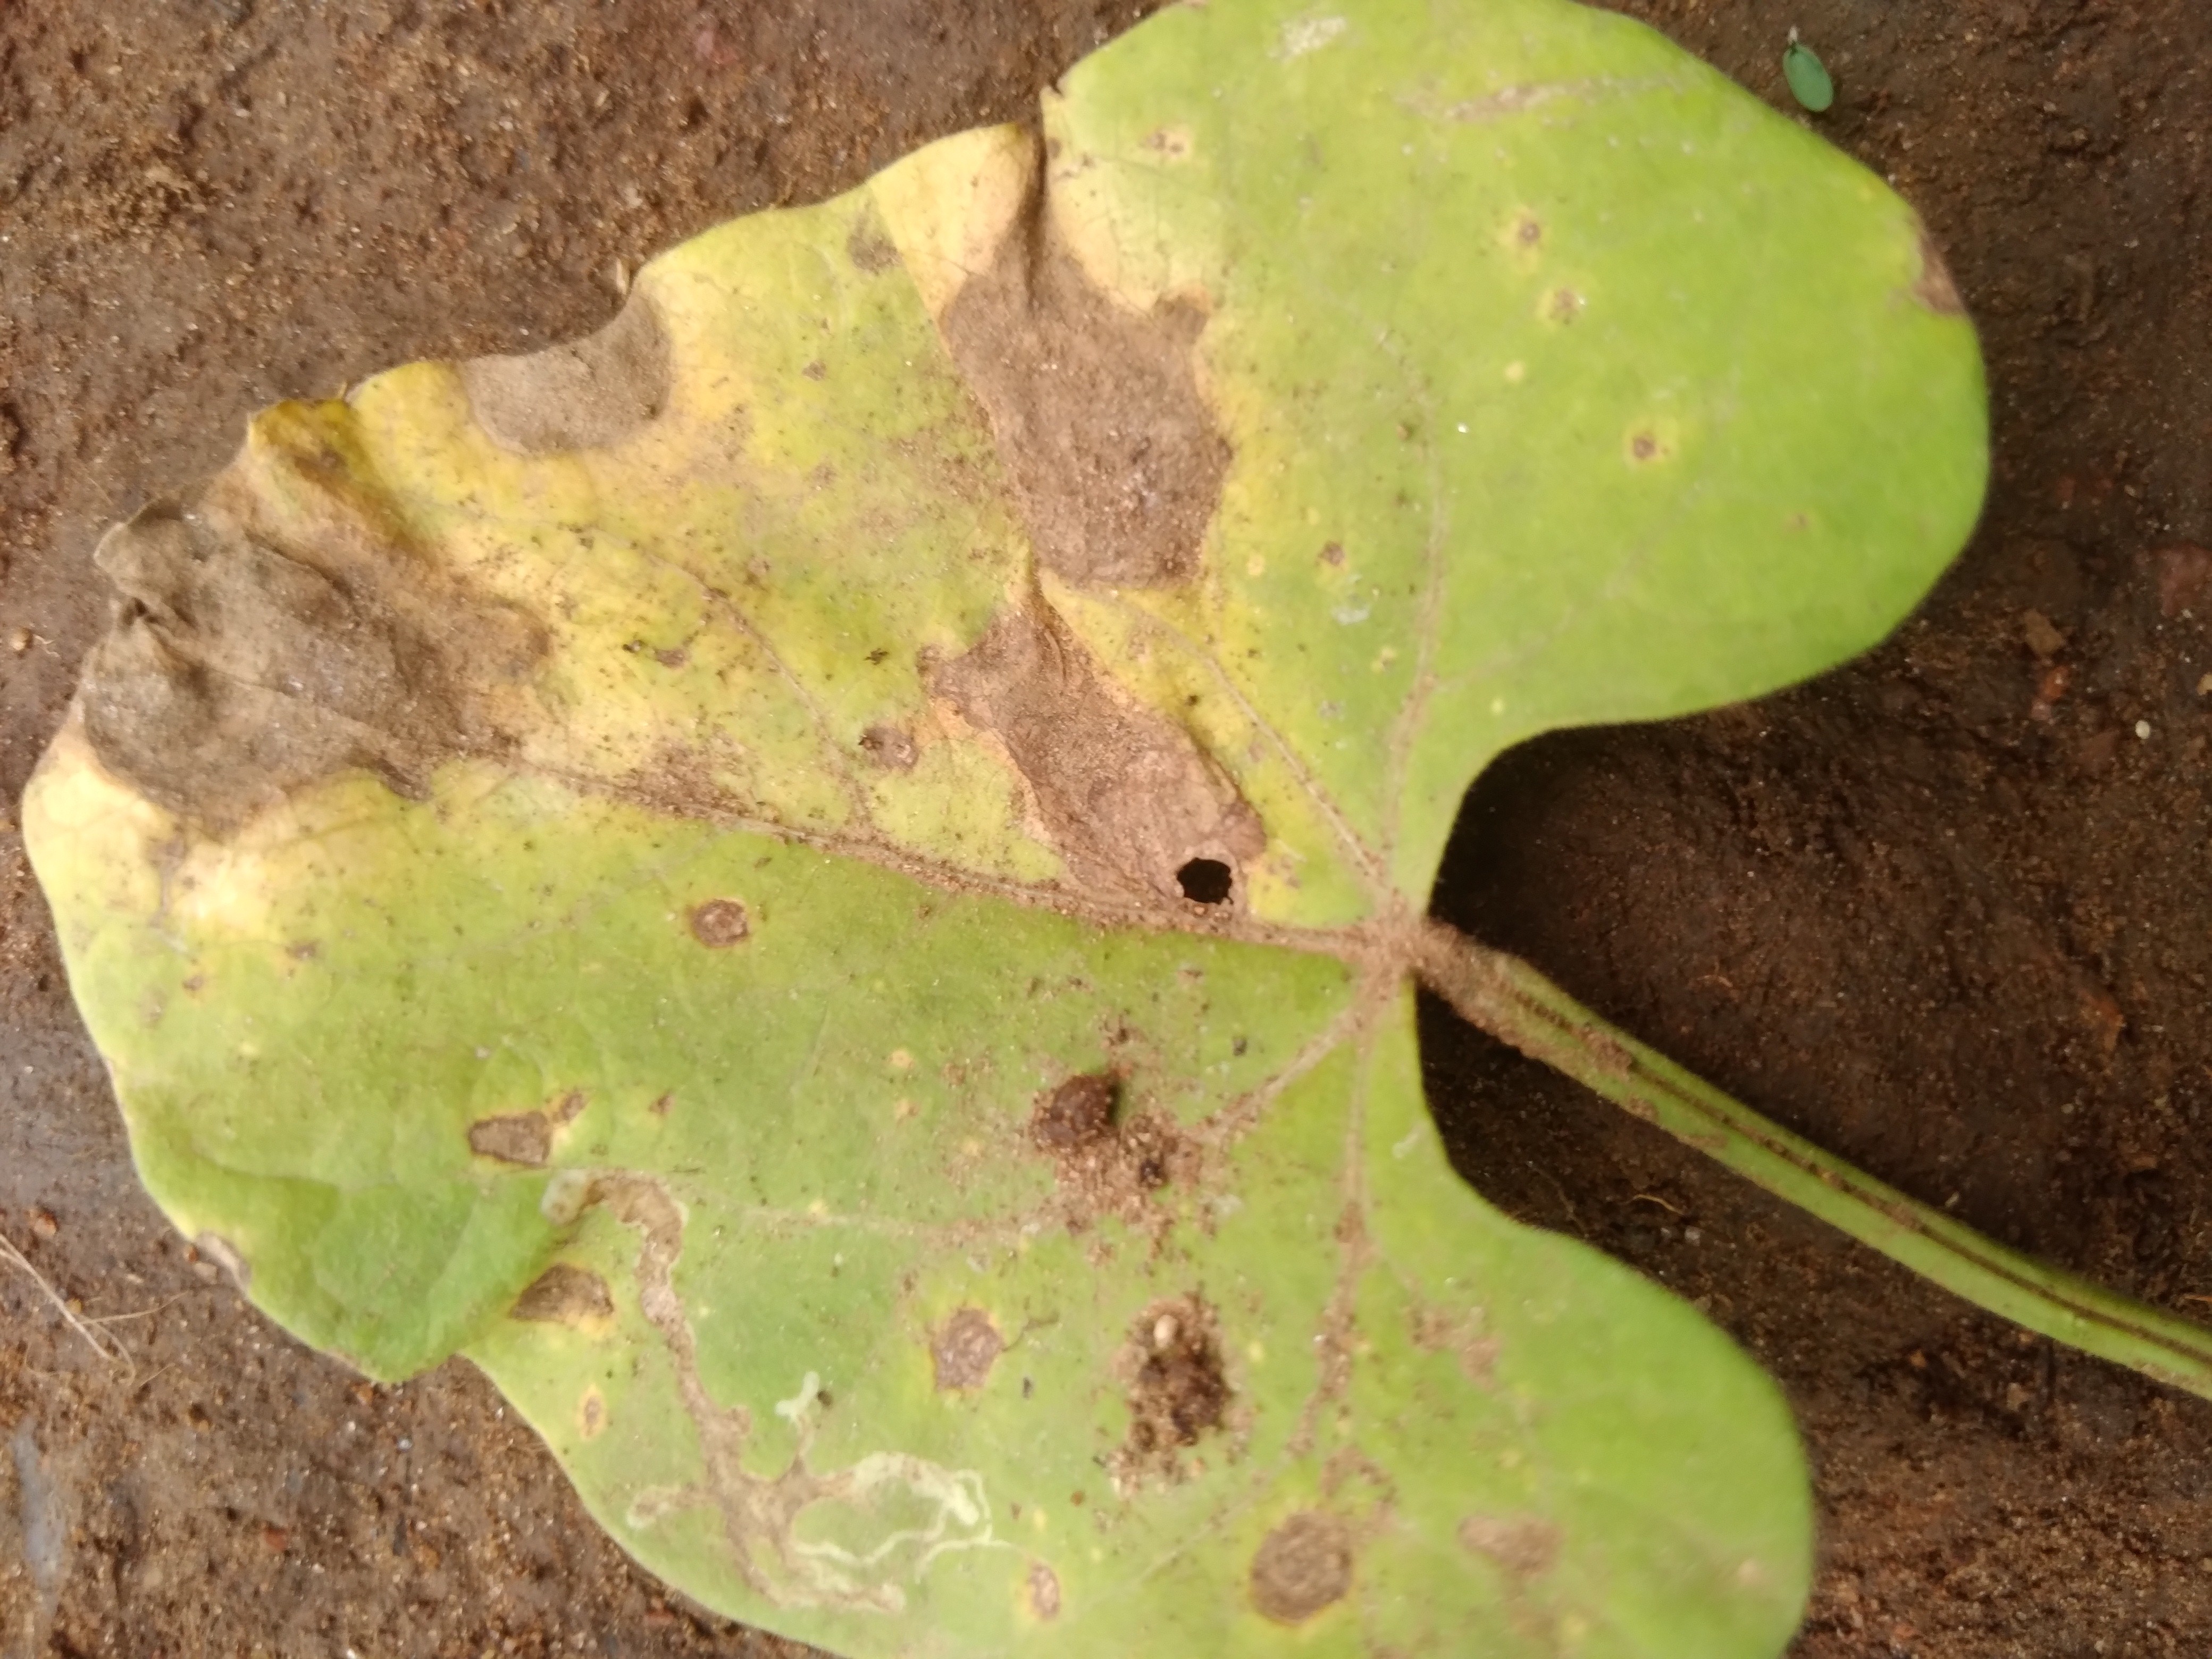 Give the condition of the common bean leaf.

rust
